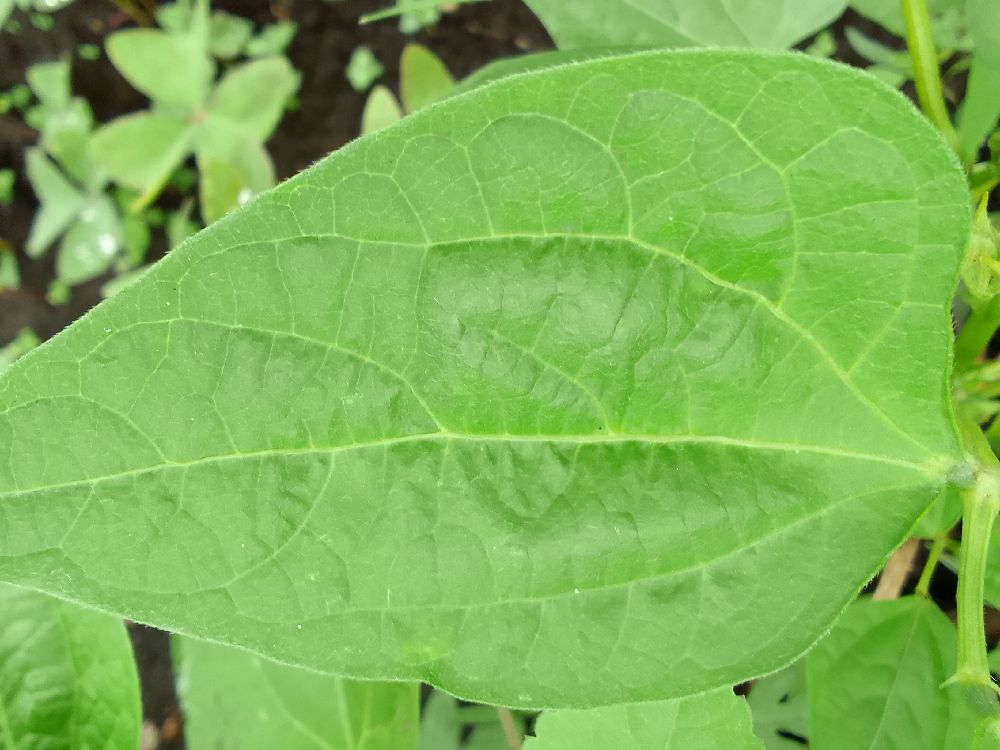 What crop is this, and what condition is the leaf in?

common bean, healthy
